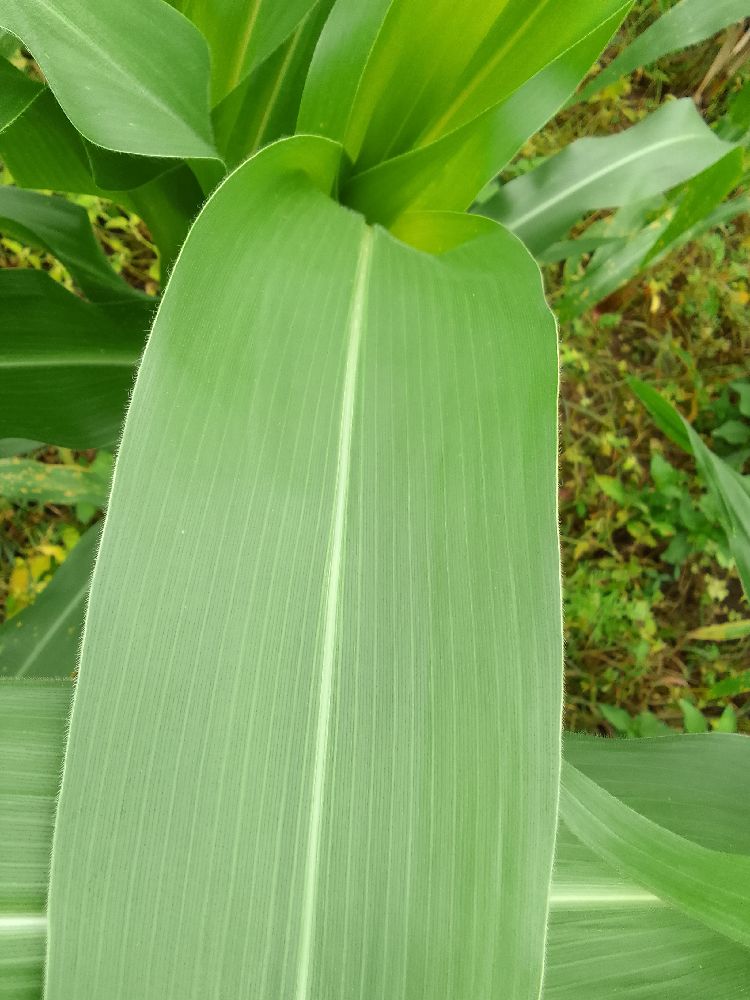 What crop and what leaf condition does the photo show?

maize, healthy
